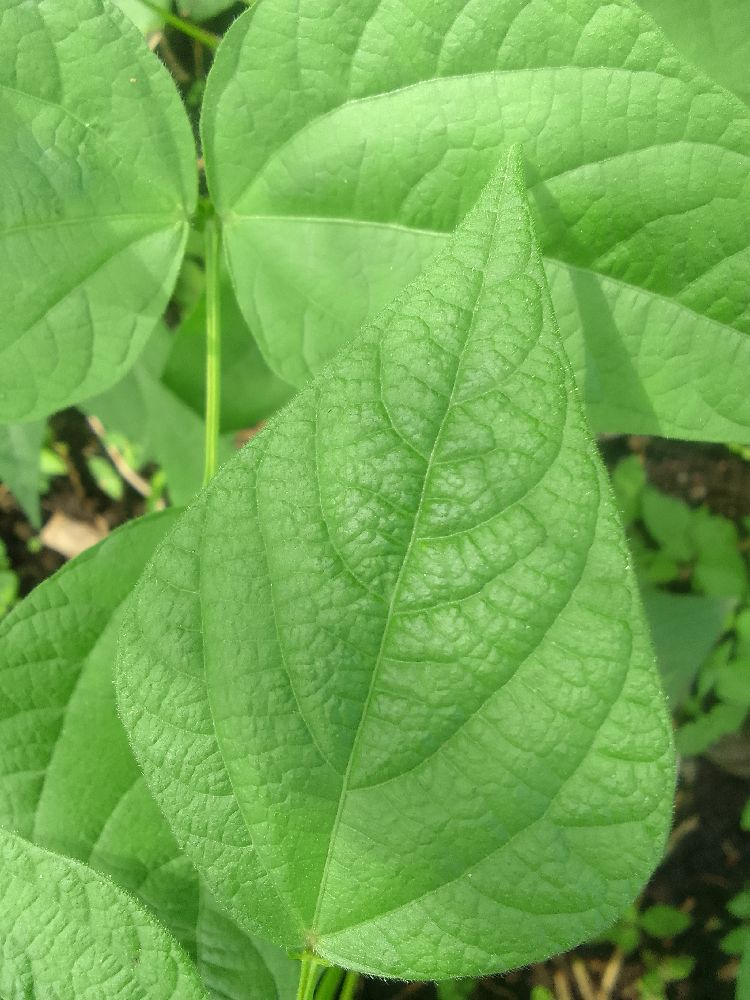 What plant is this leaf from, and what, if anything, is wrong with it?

common bean, healthy
